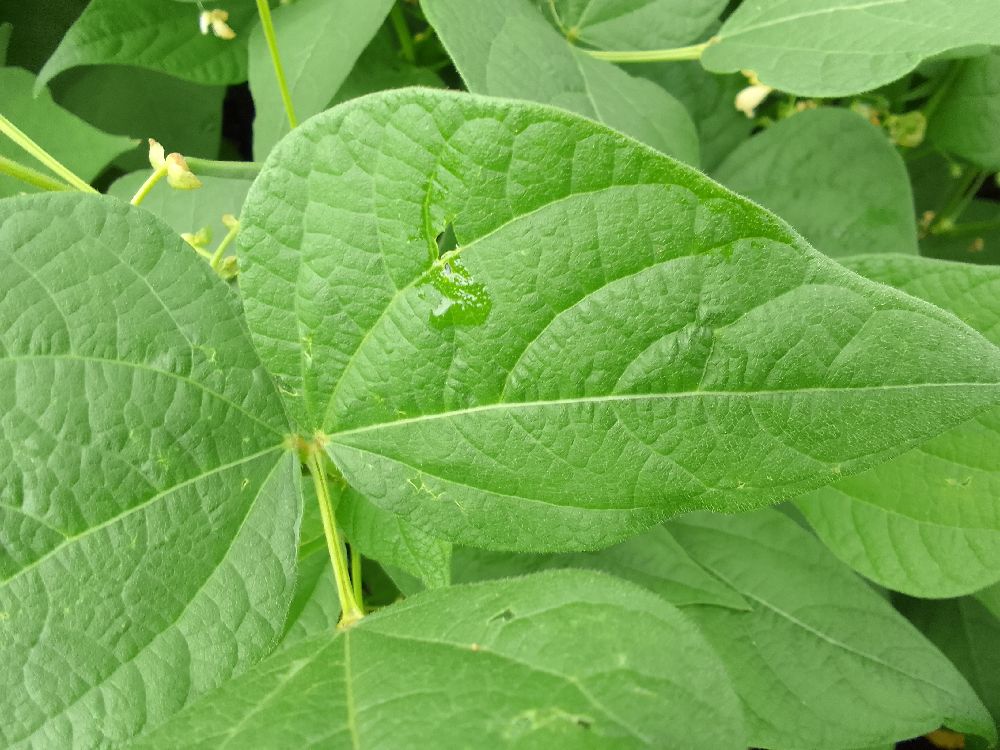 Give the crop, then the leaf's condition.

common bean, healthy
